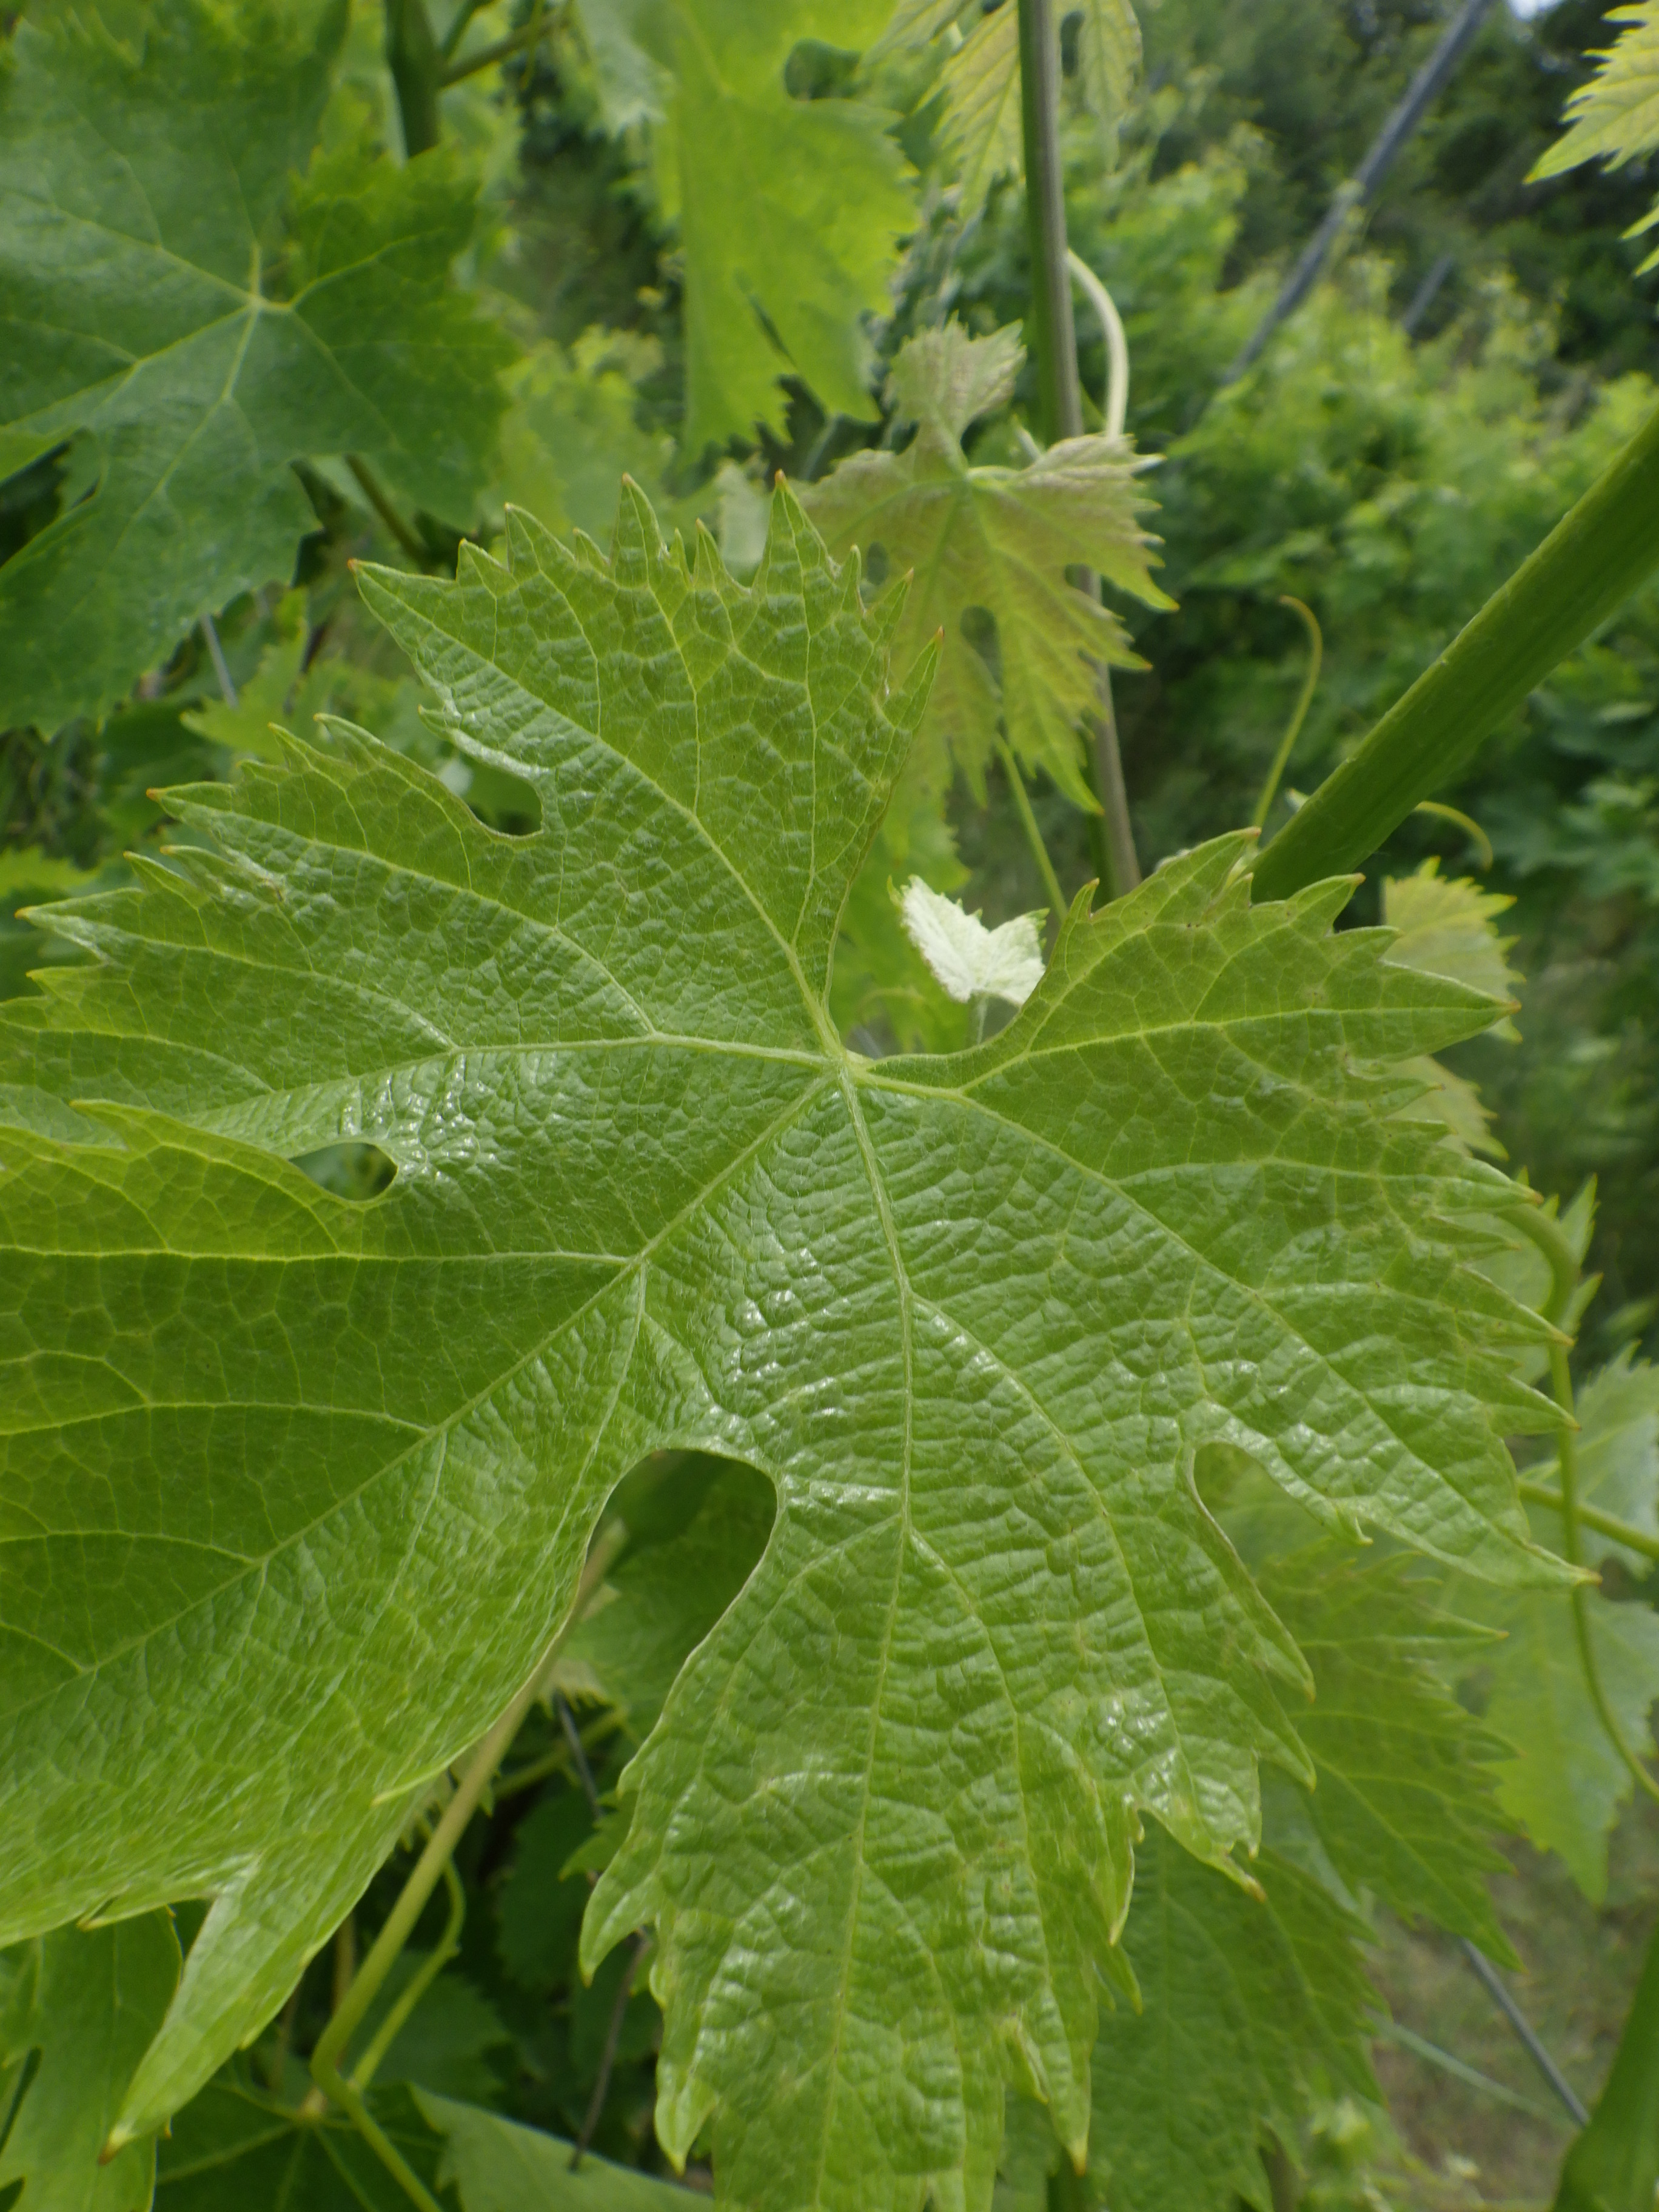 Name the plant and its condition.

grapevine, mites
